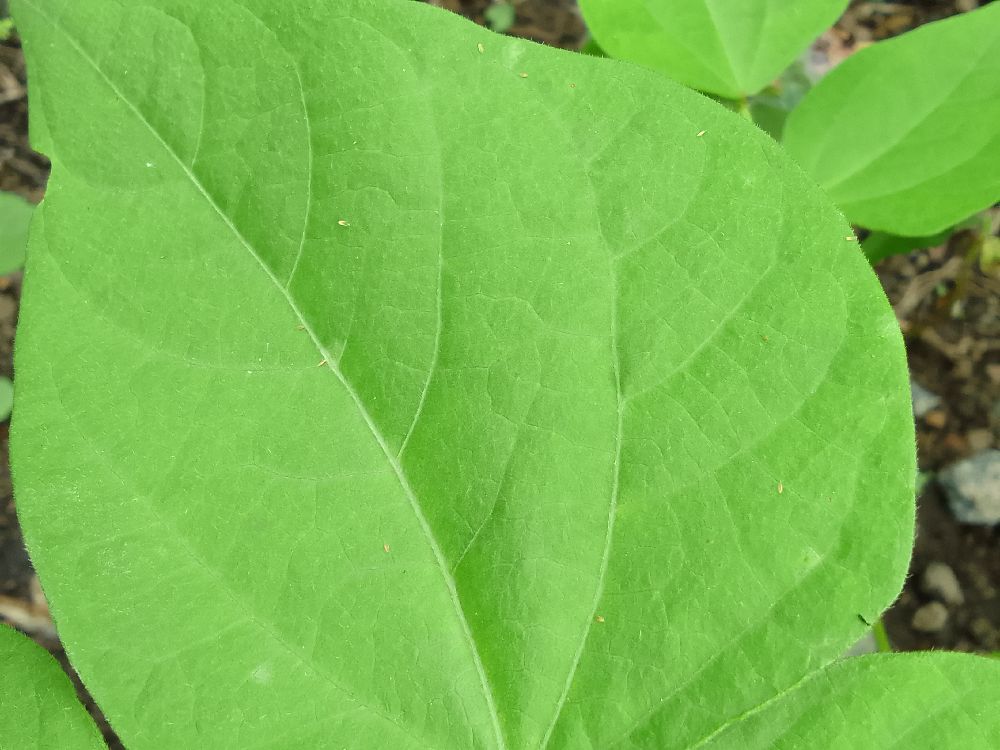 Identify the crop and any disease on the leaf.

common bean, healthy
